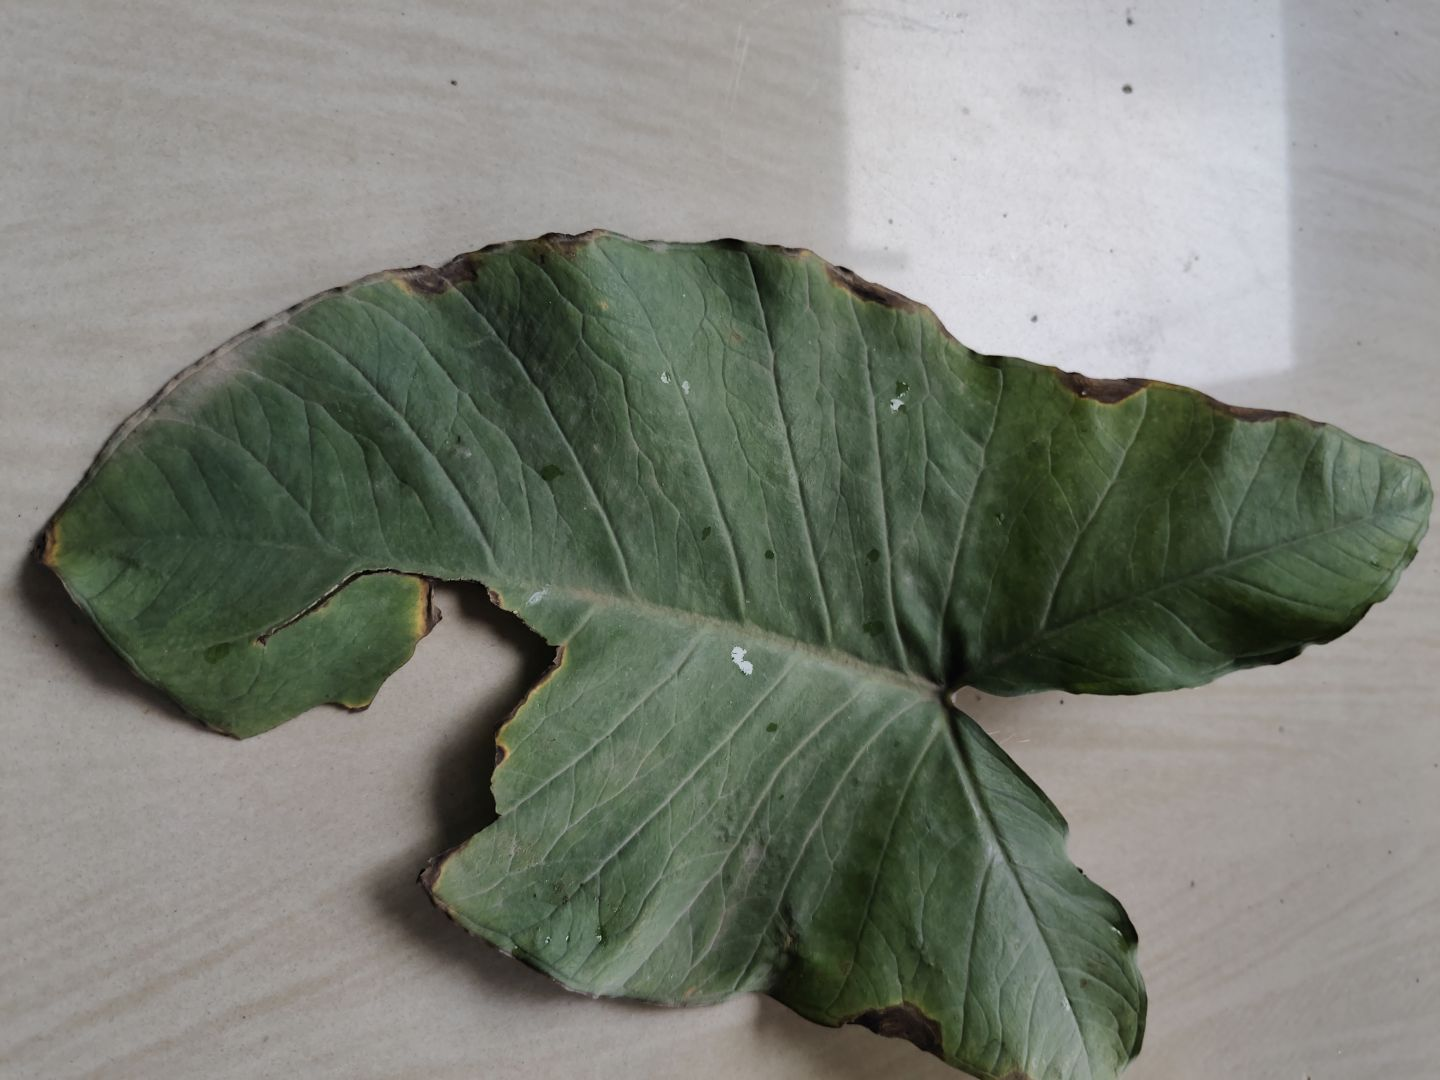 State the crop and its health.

taro, leaf blight
